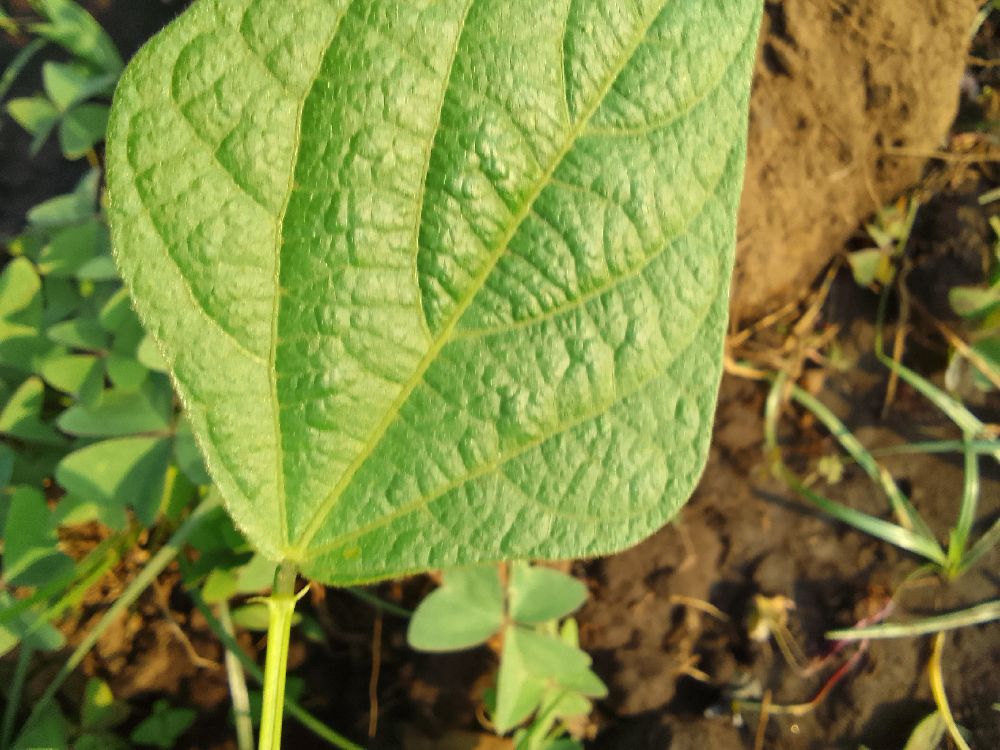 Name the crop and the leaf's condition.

common bean, healthy
